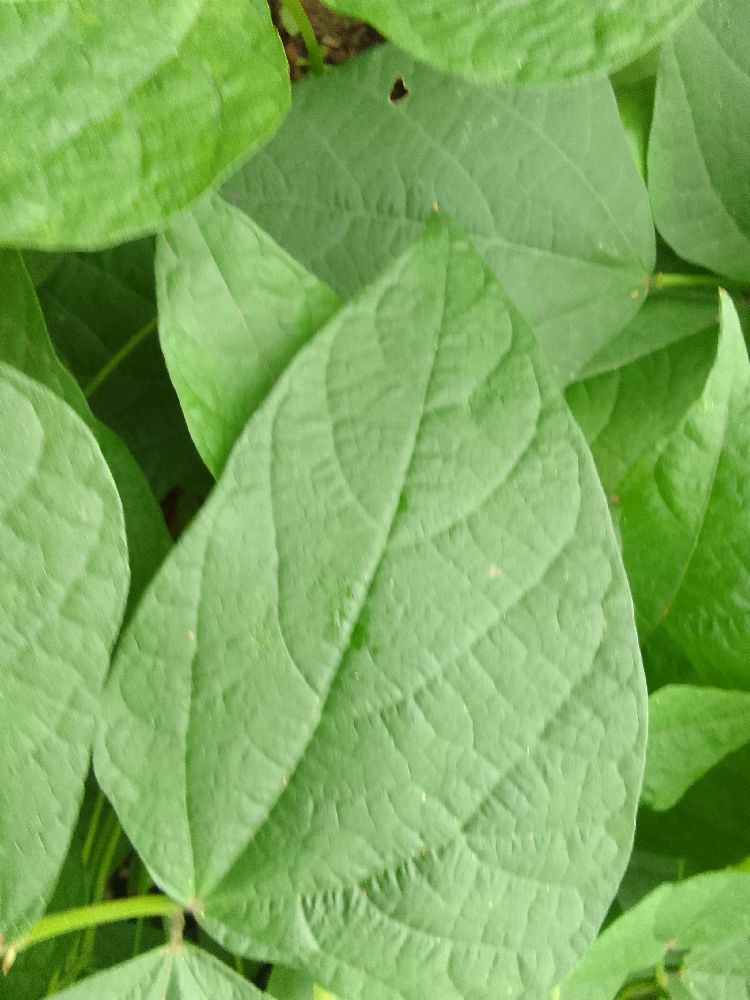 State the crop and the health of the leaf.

common bean, healthy
